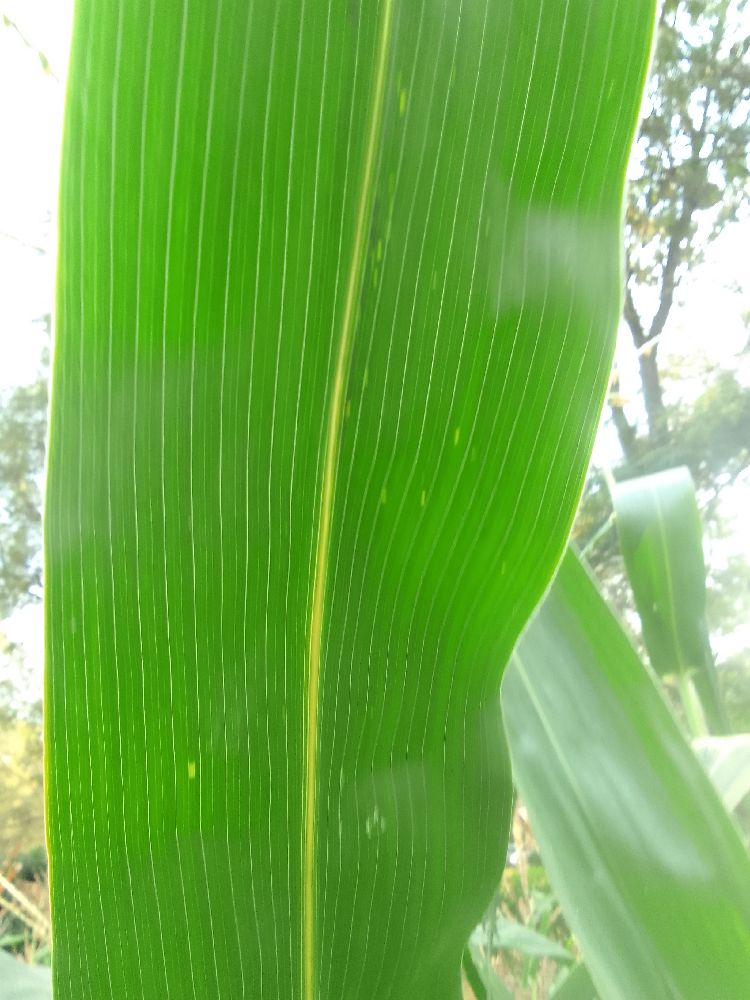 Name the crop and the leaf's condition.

maize, healthy
